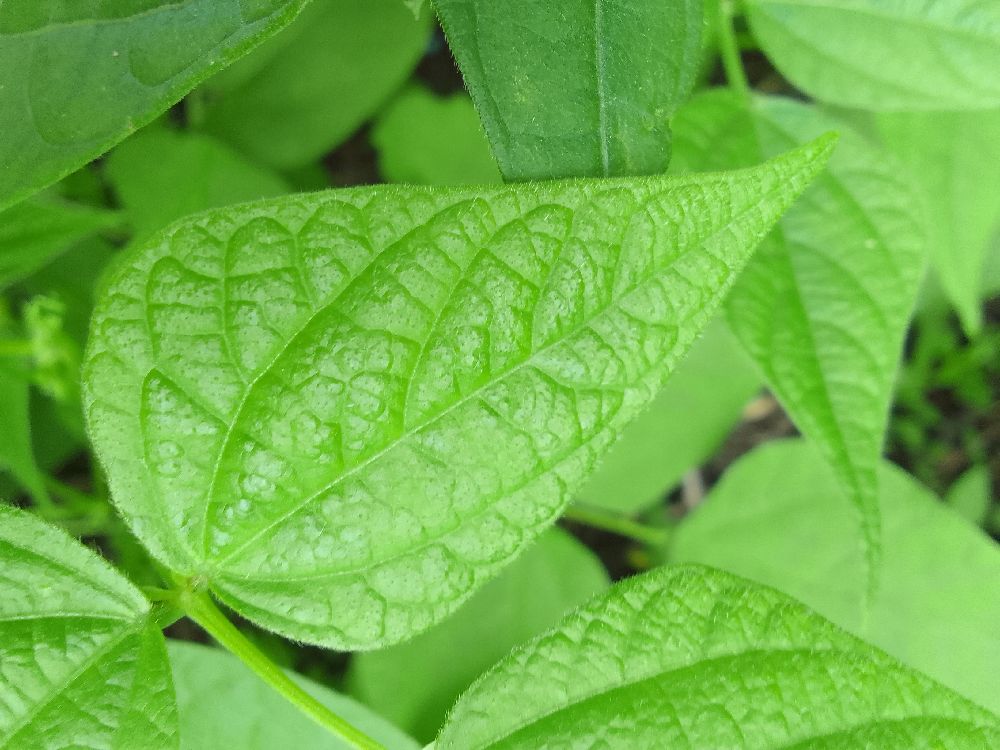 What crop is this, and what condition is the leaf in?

common bean, healthy
